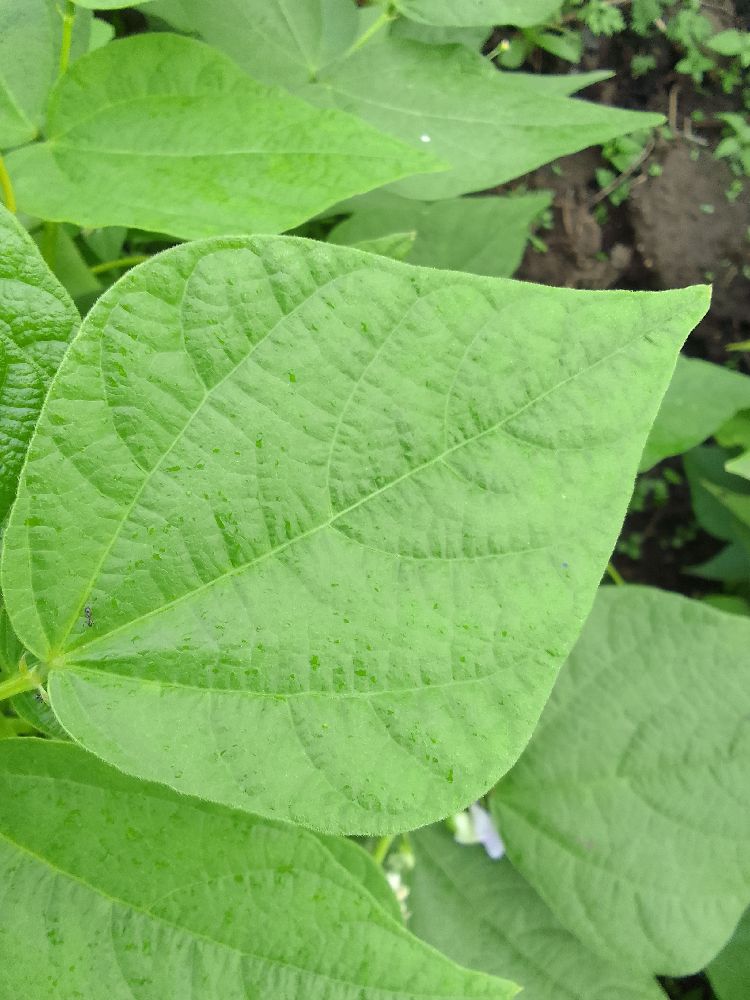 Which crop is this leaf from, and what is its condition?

common bean, healthy
